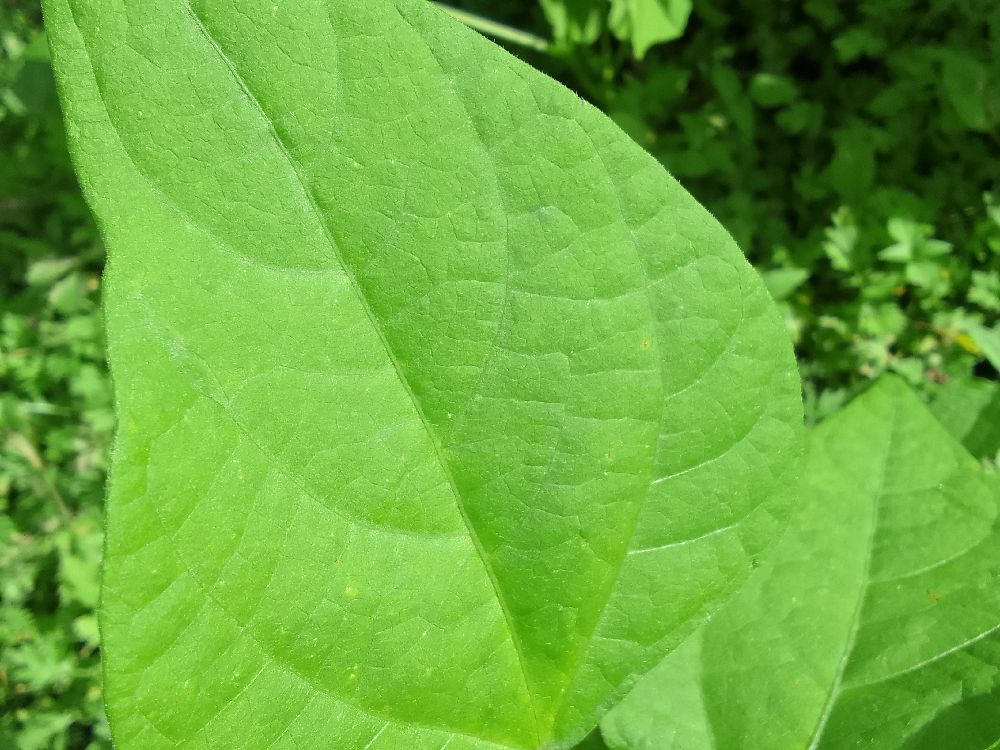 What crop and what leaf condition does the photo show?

common bean, healthy
